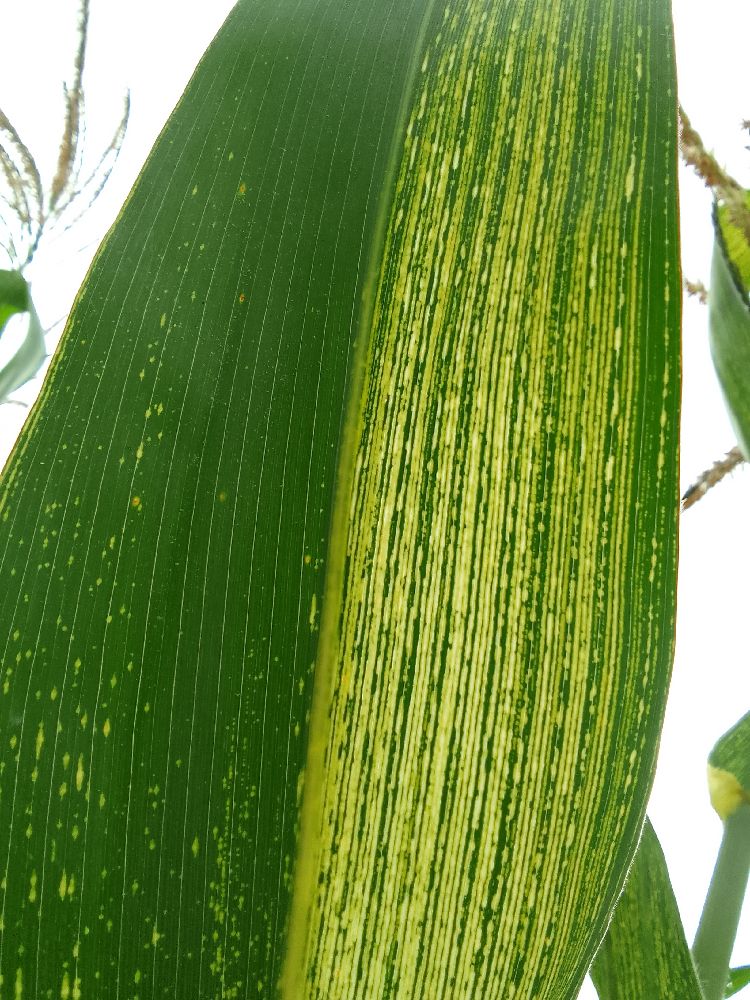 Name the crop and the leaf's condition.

maize, maize streak virus
